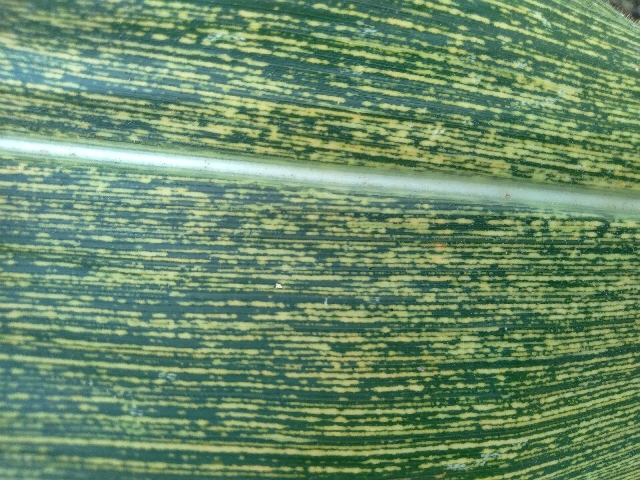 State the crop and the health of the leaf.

maize, maize streak virus
